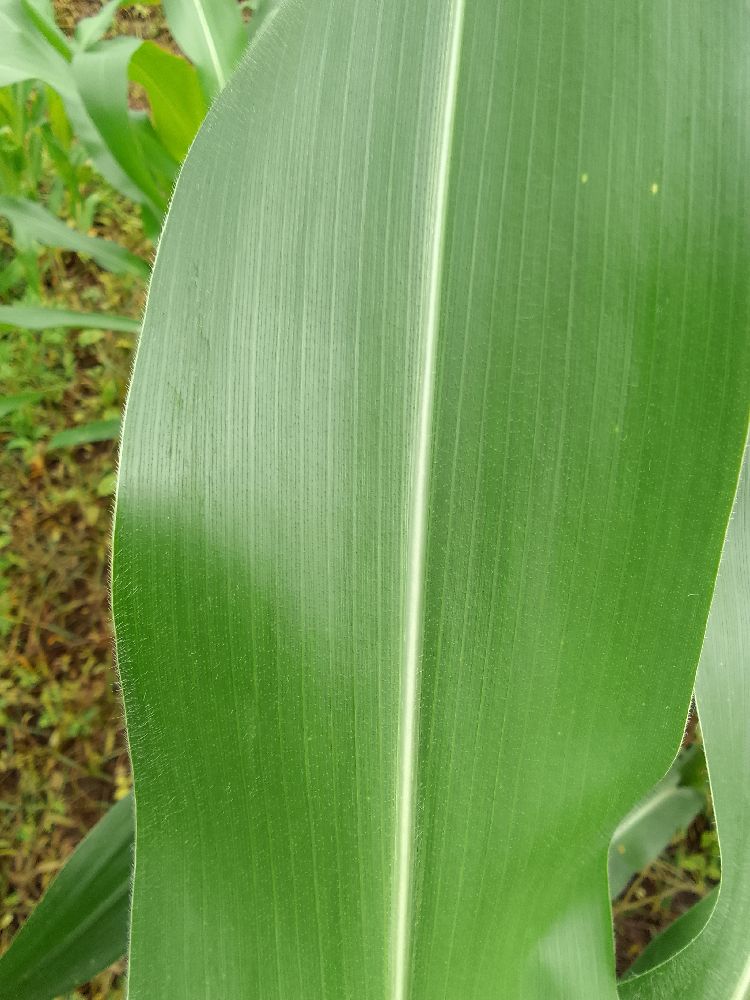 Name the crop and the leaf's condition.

maize, healthy
